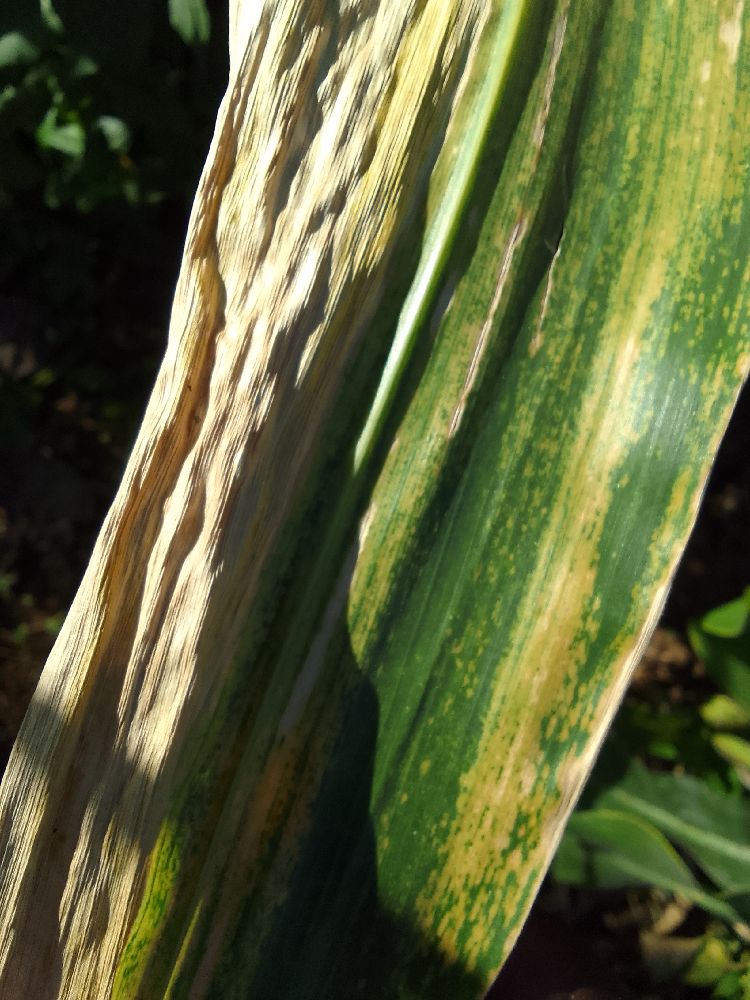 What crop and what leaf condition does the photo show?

maize, maize lethal necrosis
